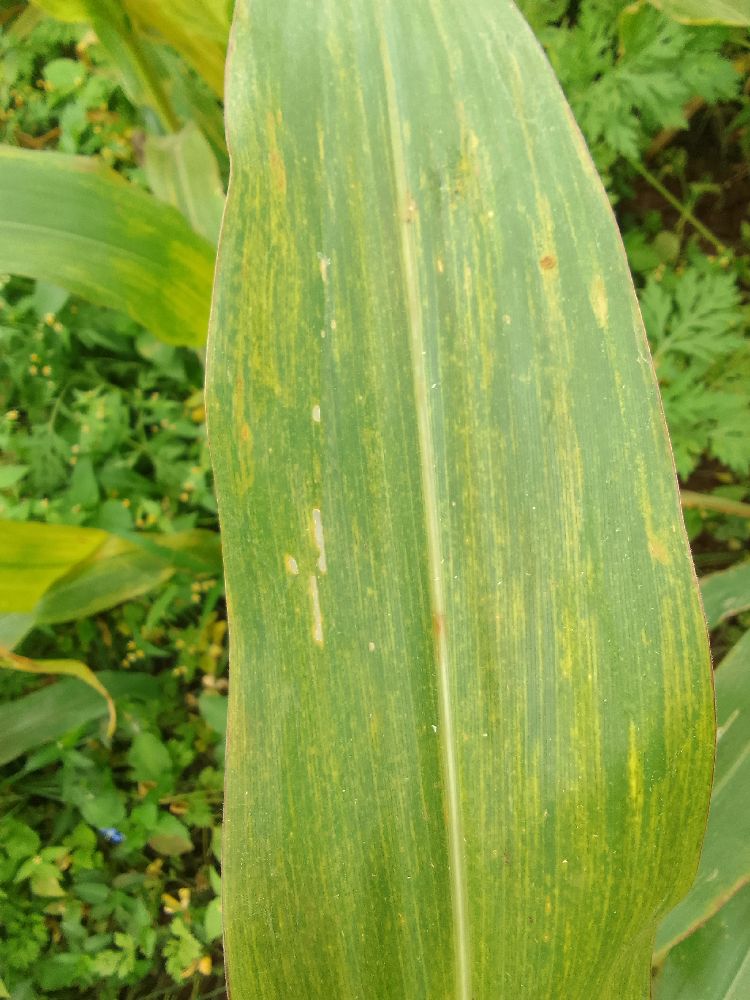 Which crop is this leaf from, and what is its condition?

maize, maize lethal necrosis
